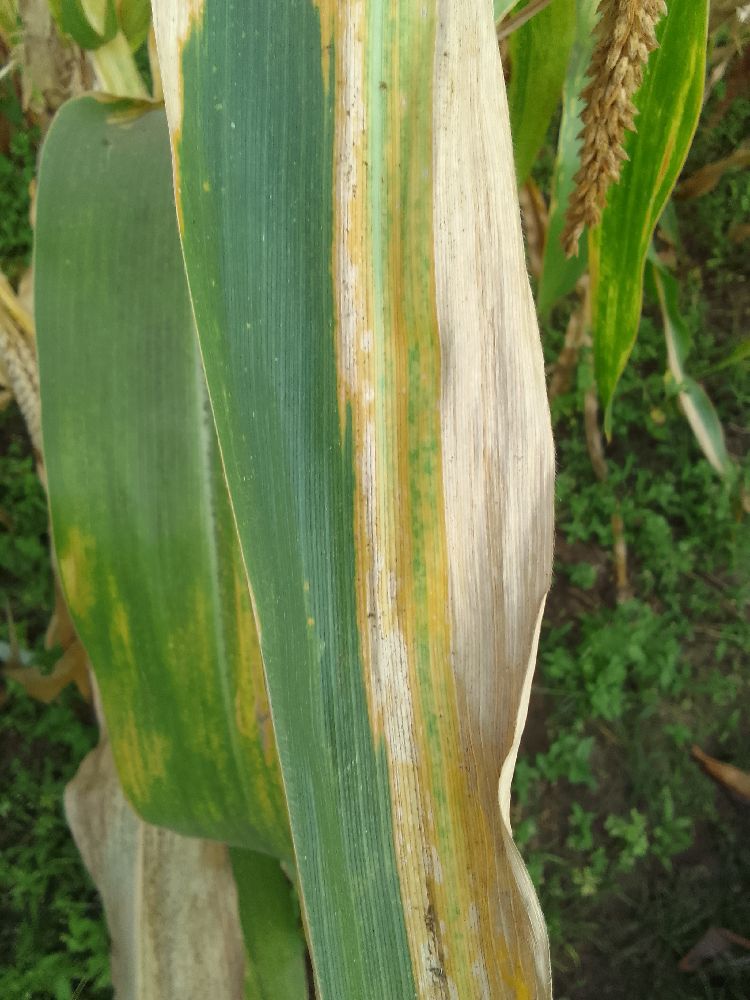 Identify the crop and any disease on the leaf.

maize, maize lethal necrosis
